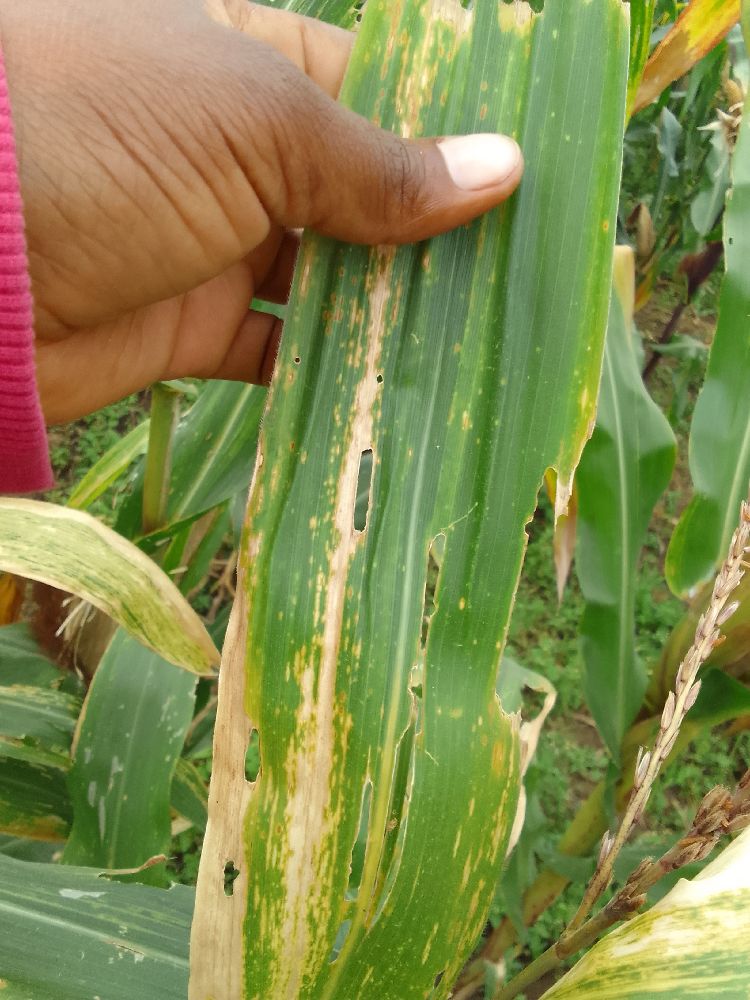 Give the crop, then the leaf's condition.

maize, maize lethal necrosis
